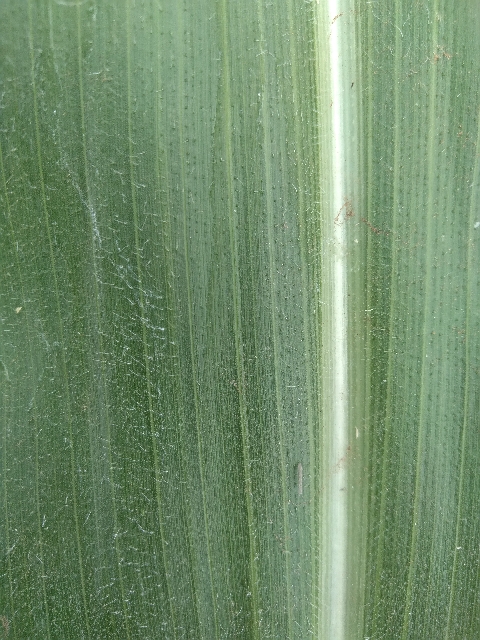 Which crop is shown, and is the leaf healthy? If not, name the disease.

maize, healthy
